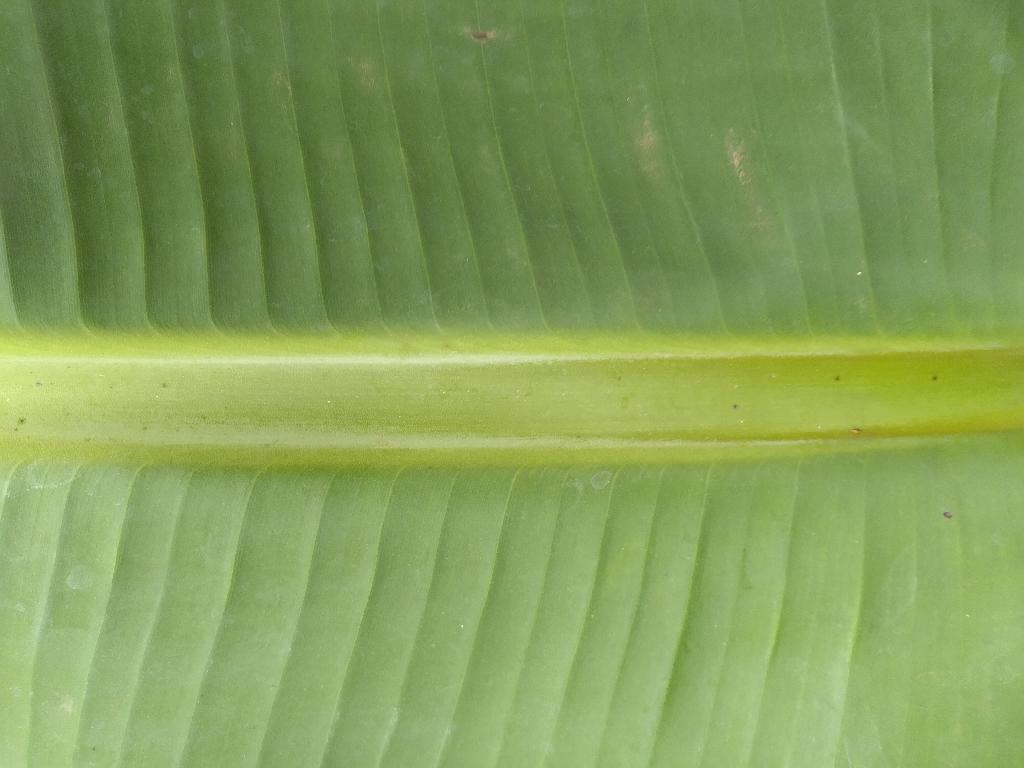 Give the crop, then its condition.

banana, healthy
